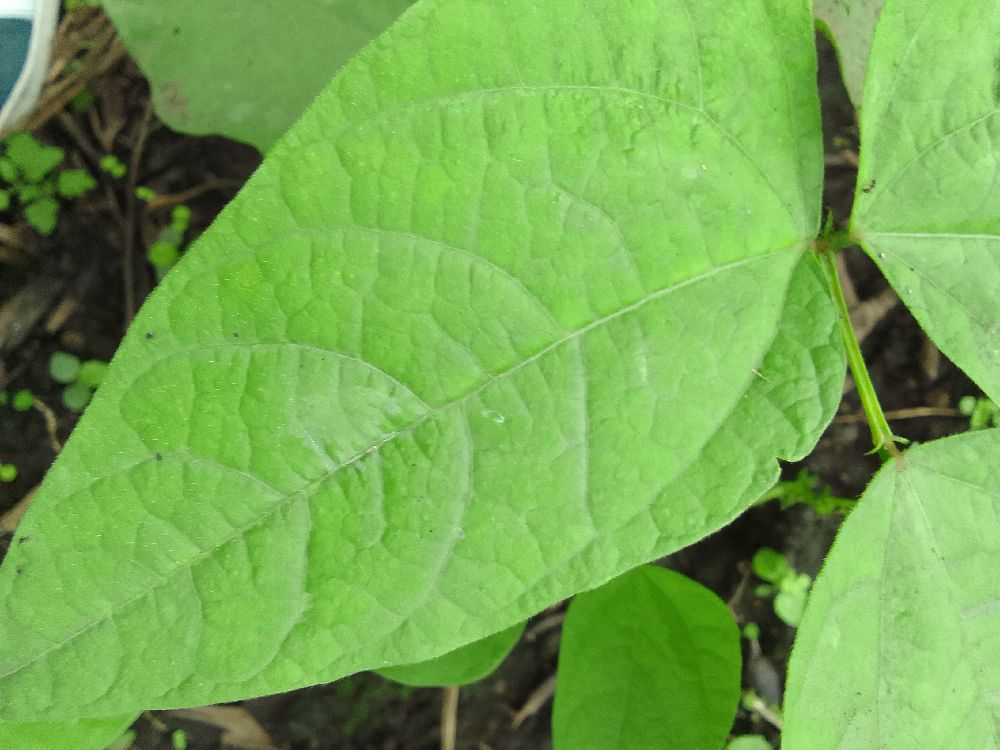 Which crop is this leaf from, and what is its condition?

common bean, healthy
